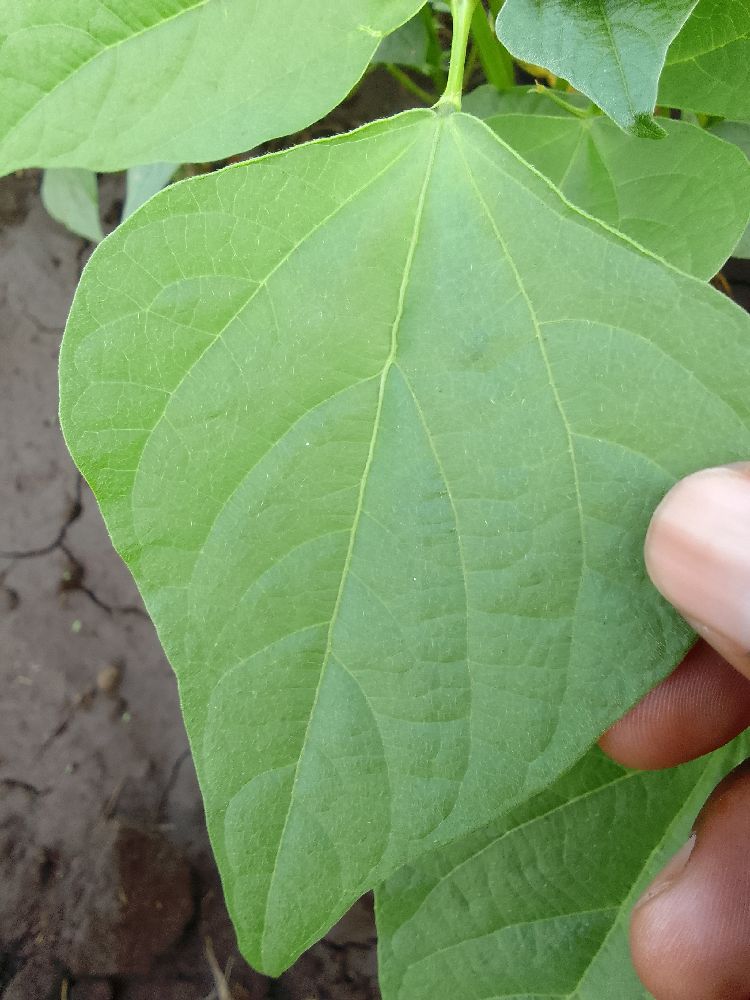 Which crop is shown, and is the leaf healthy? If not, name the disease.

common bean, healthy
